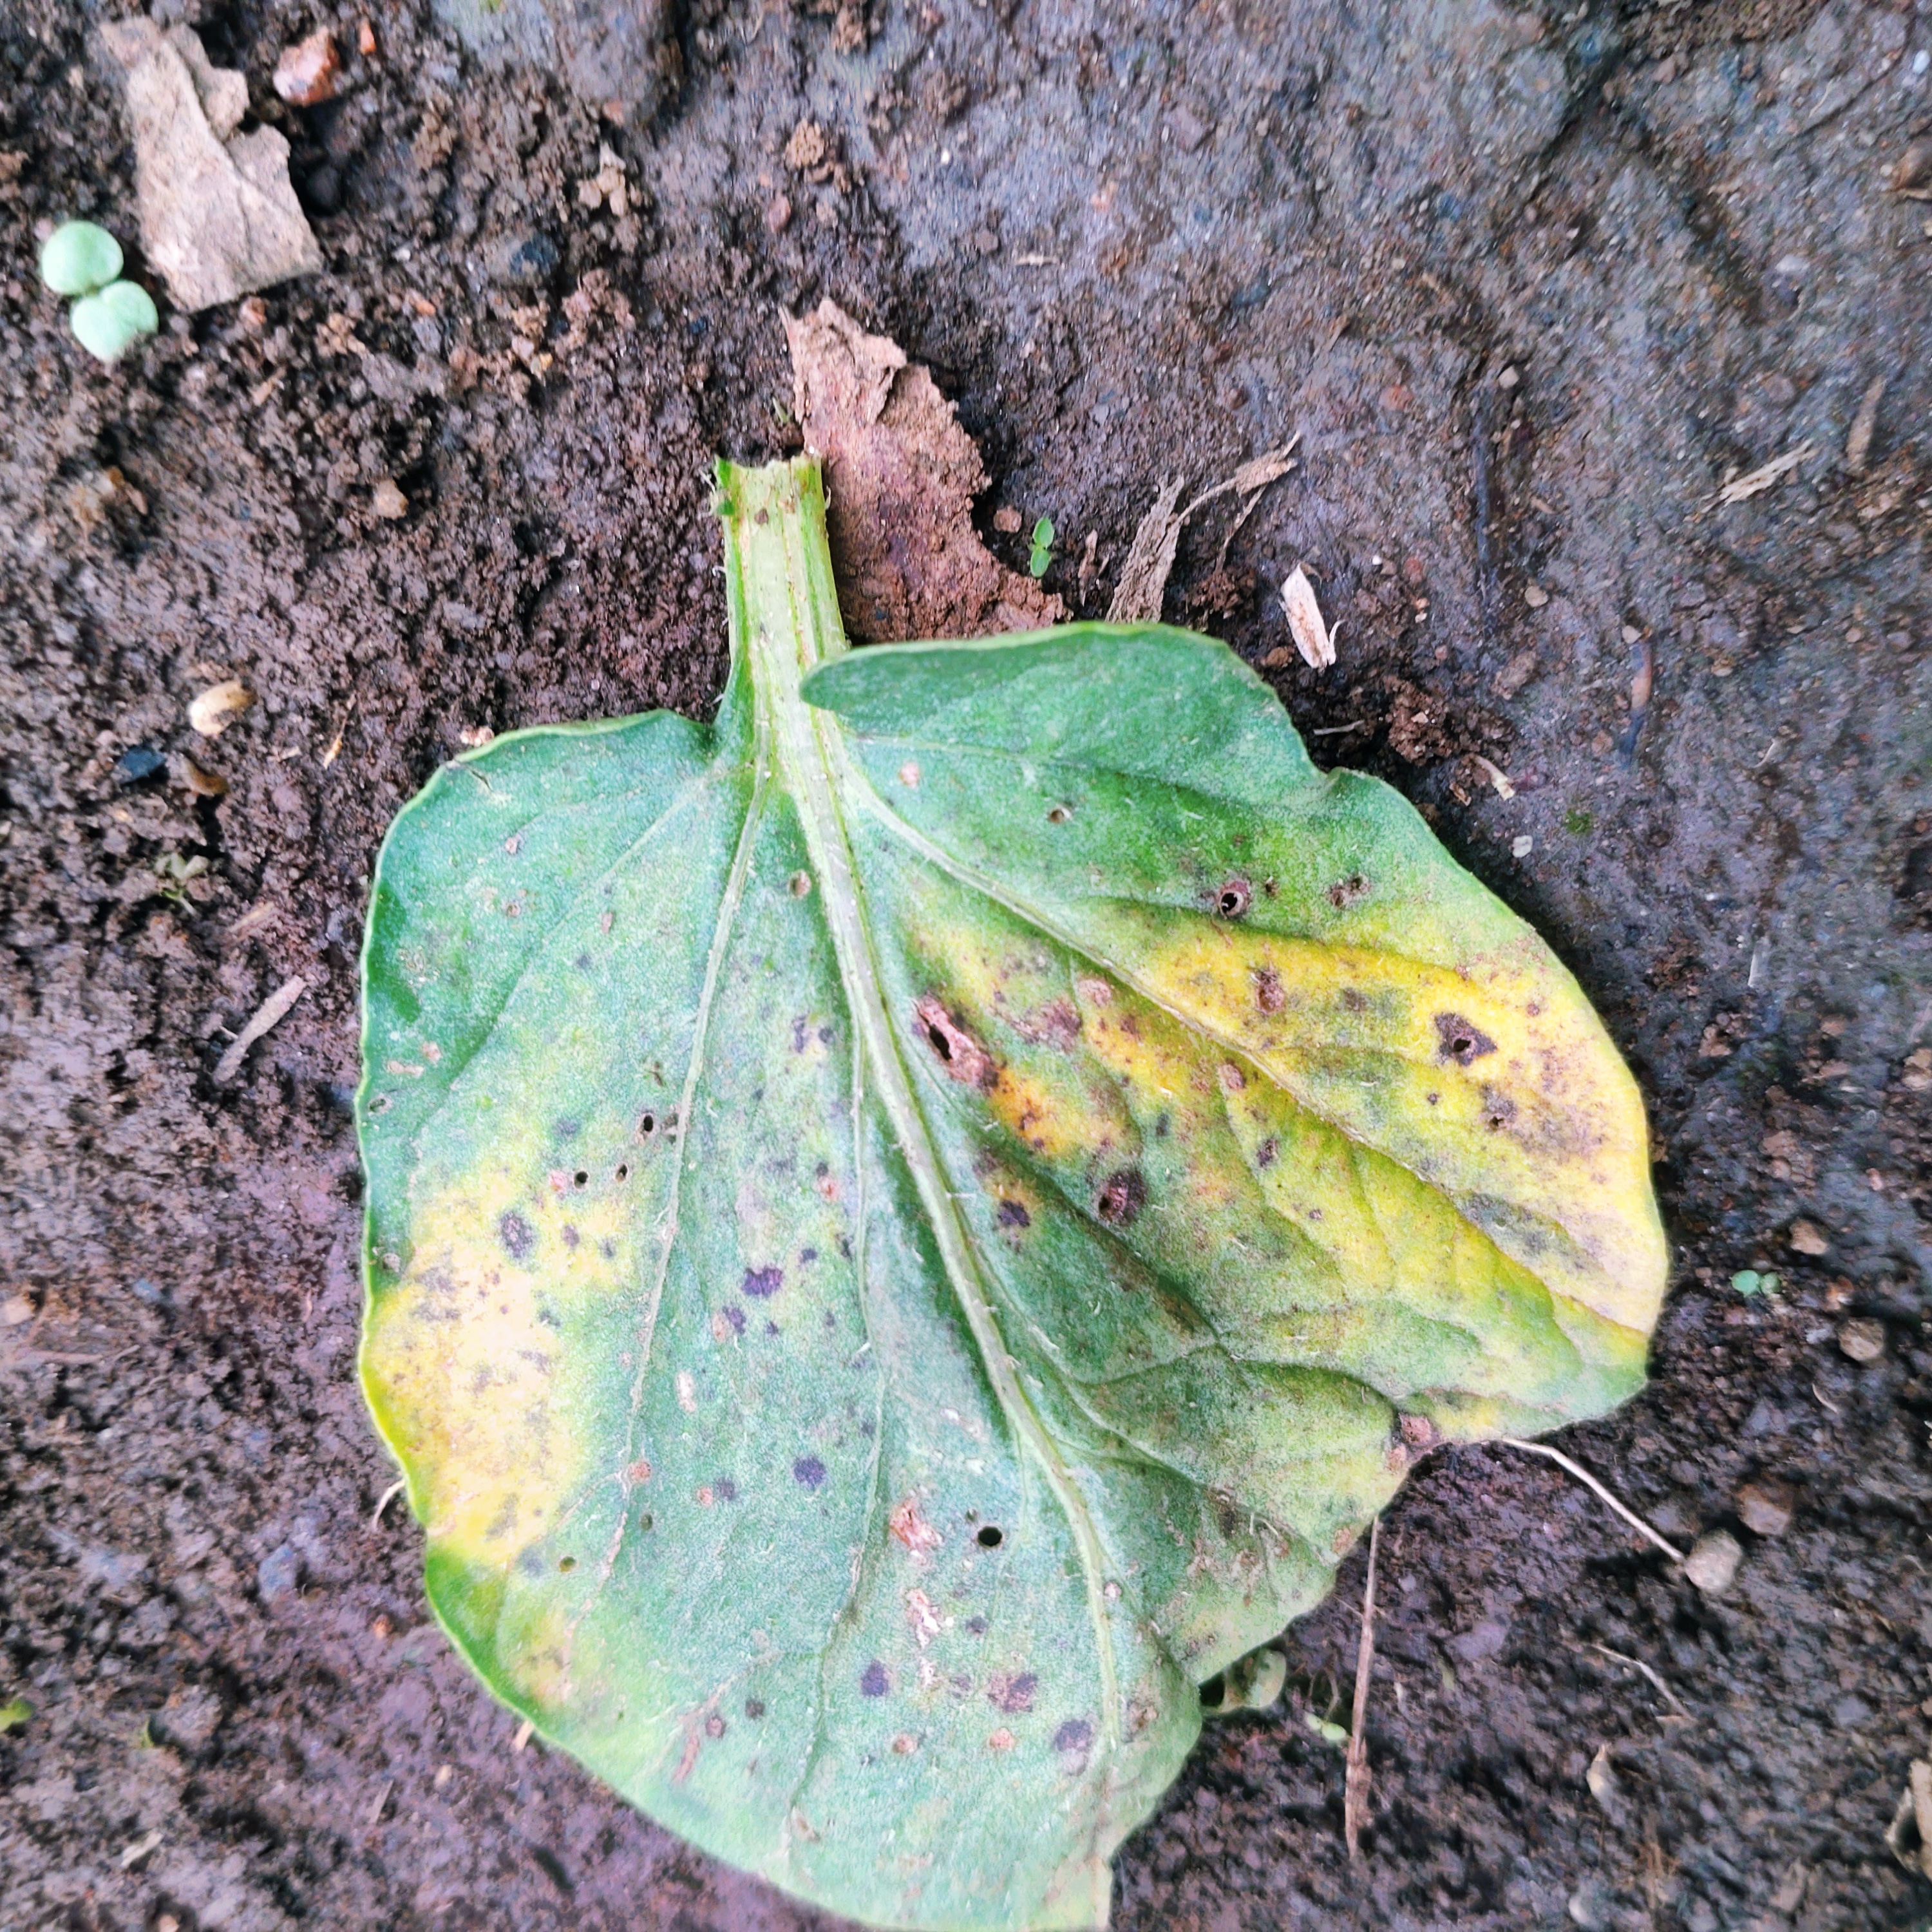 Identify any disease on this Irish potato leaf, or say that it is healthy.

late blight
